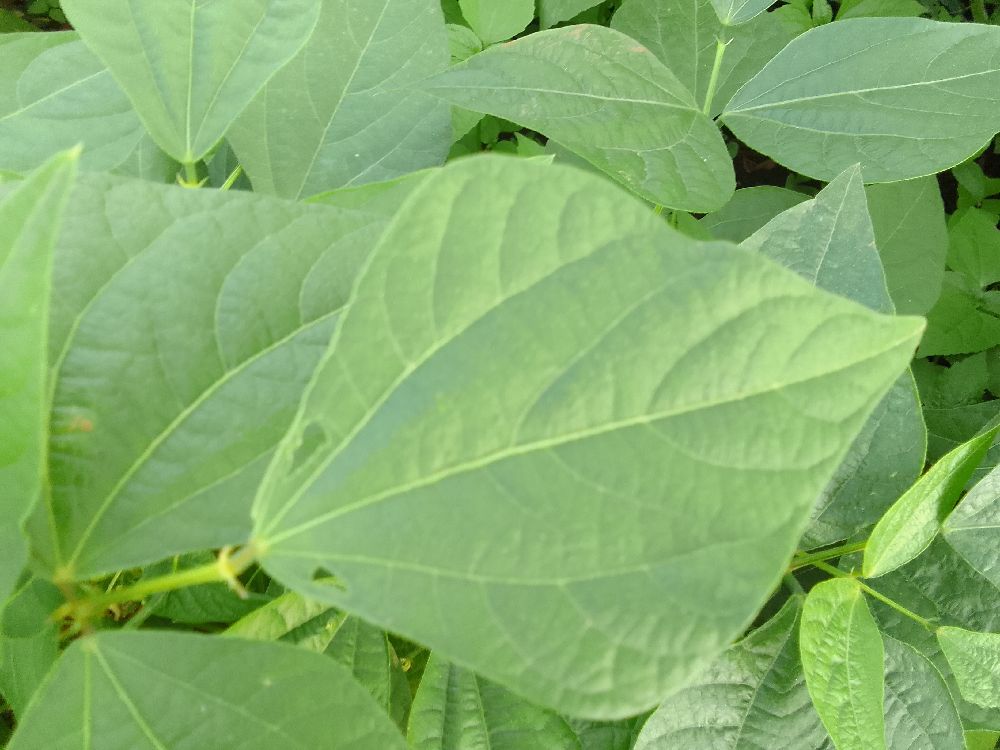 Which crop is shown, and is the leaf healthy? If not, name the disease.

common bean, healthy
